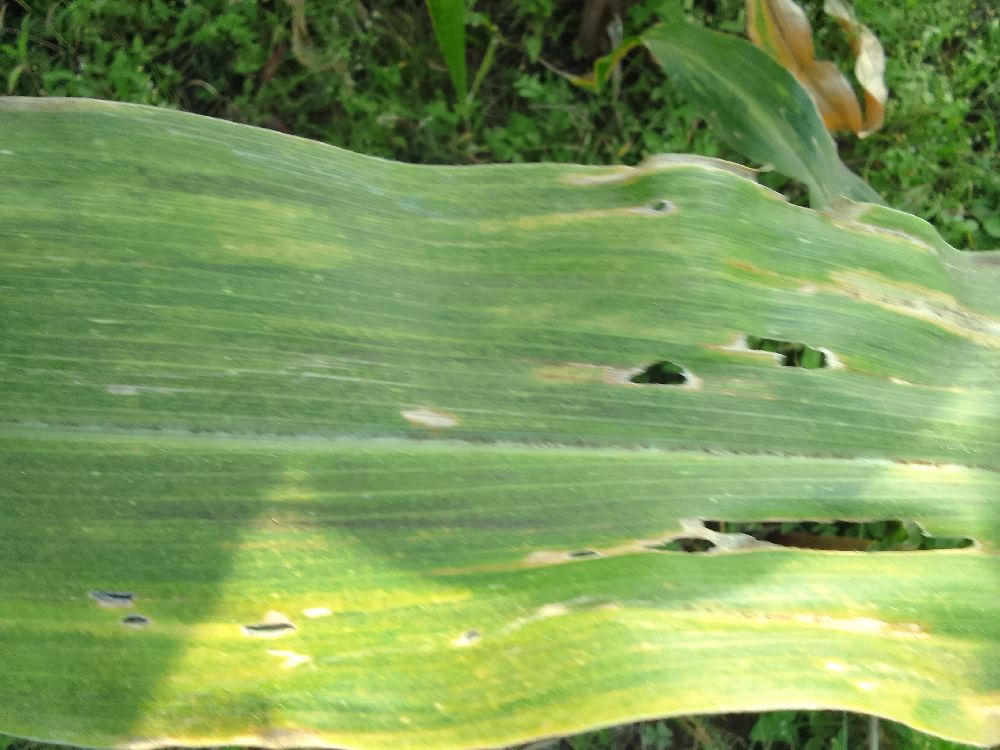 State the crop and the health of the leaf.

maize, maize lethal necrosis
